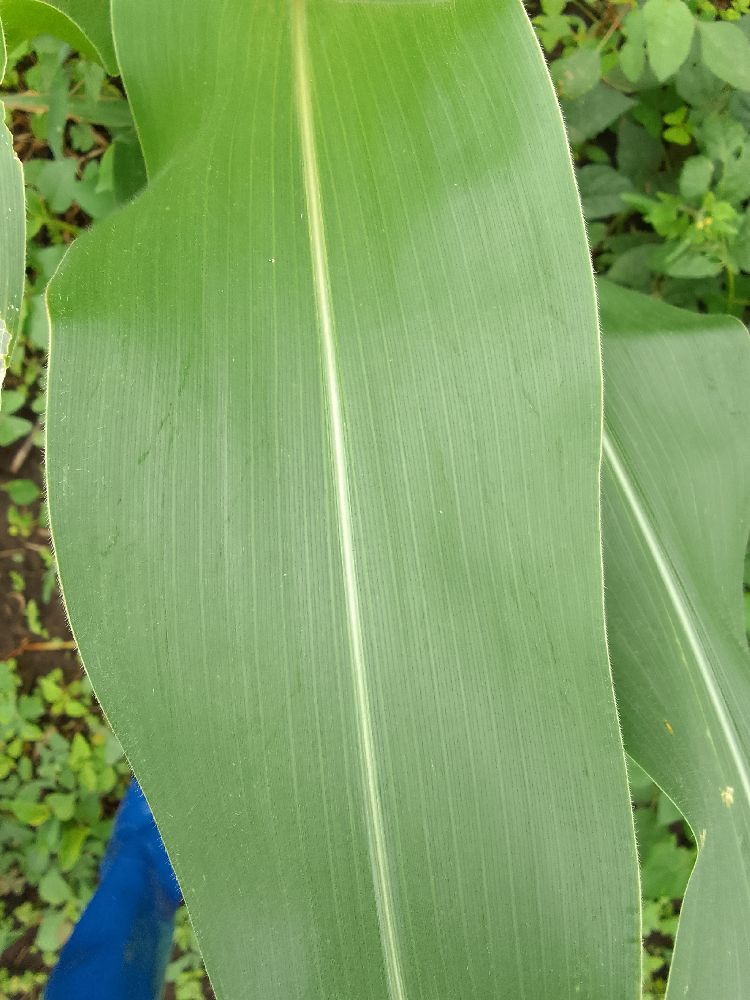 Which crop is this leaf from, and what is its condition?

maize, healthy
